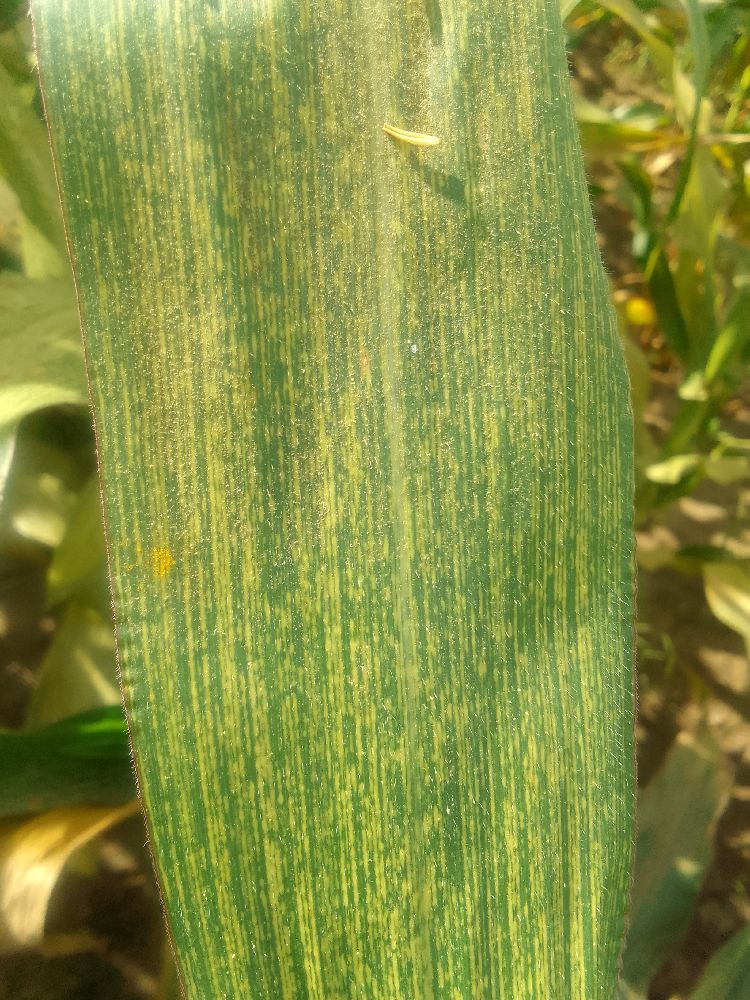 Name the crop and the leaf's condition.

maize, maize streak virus
